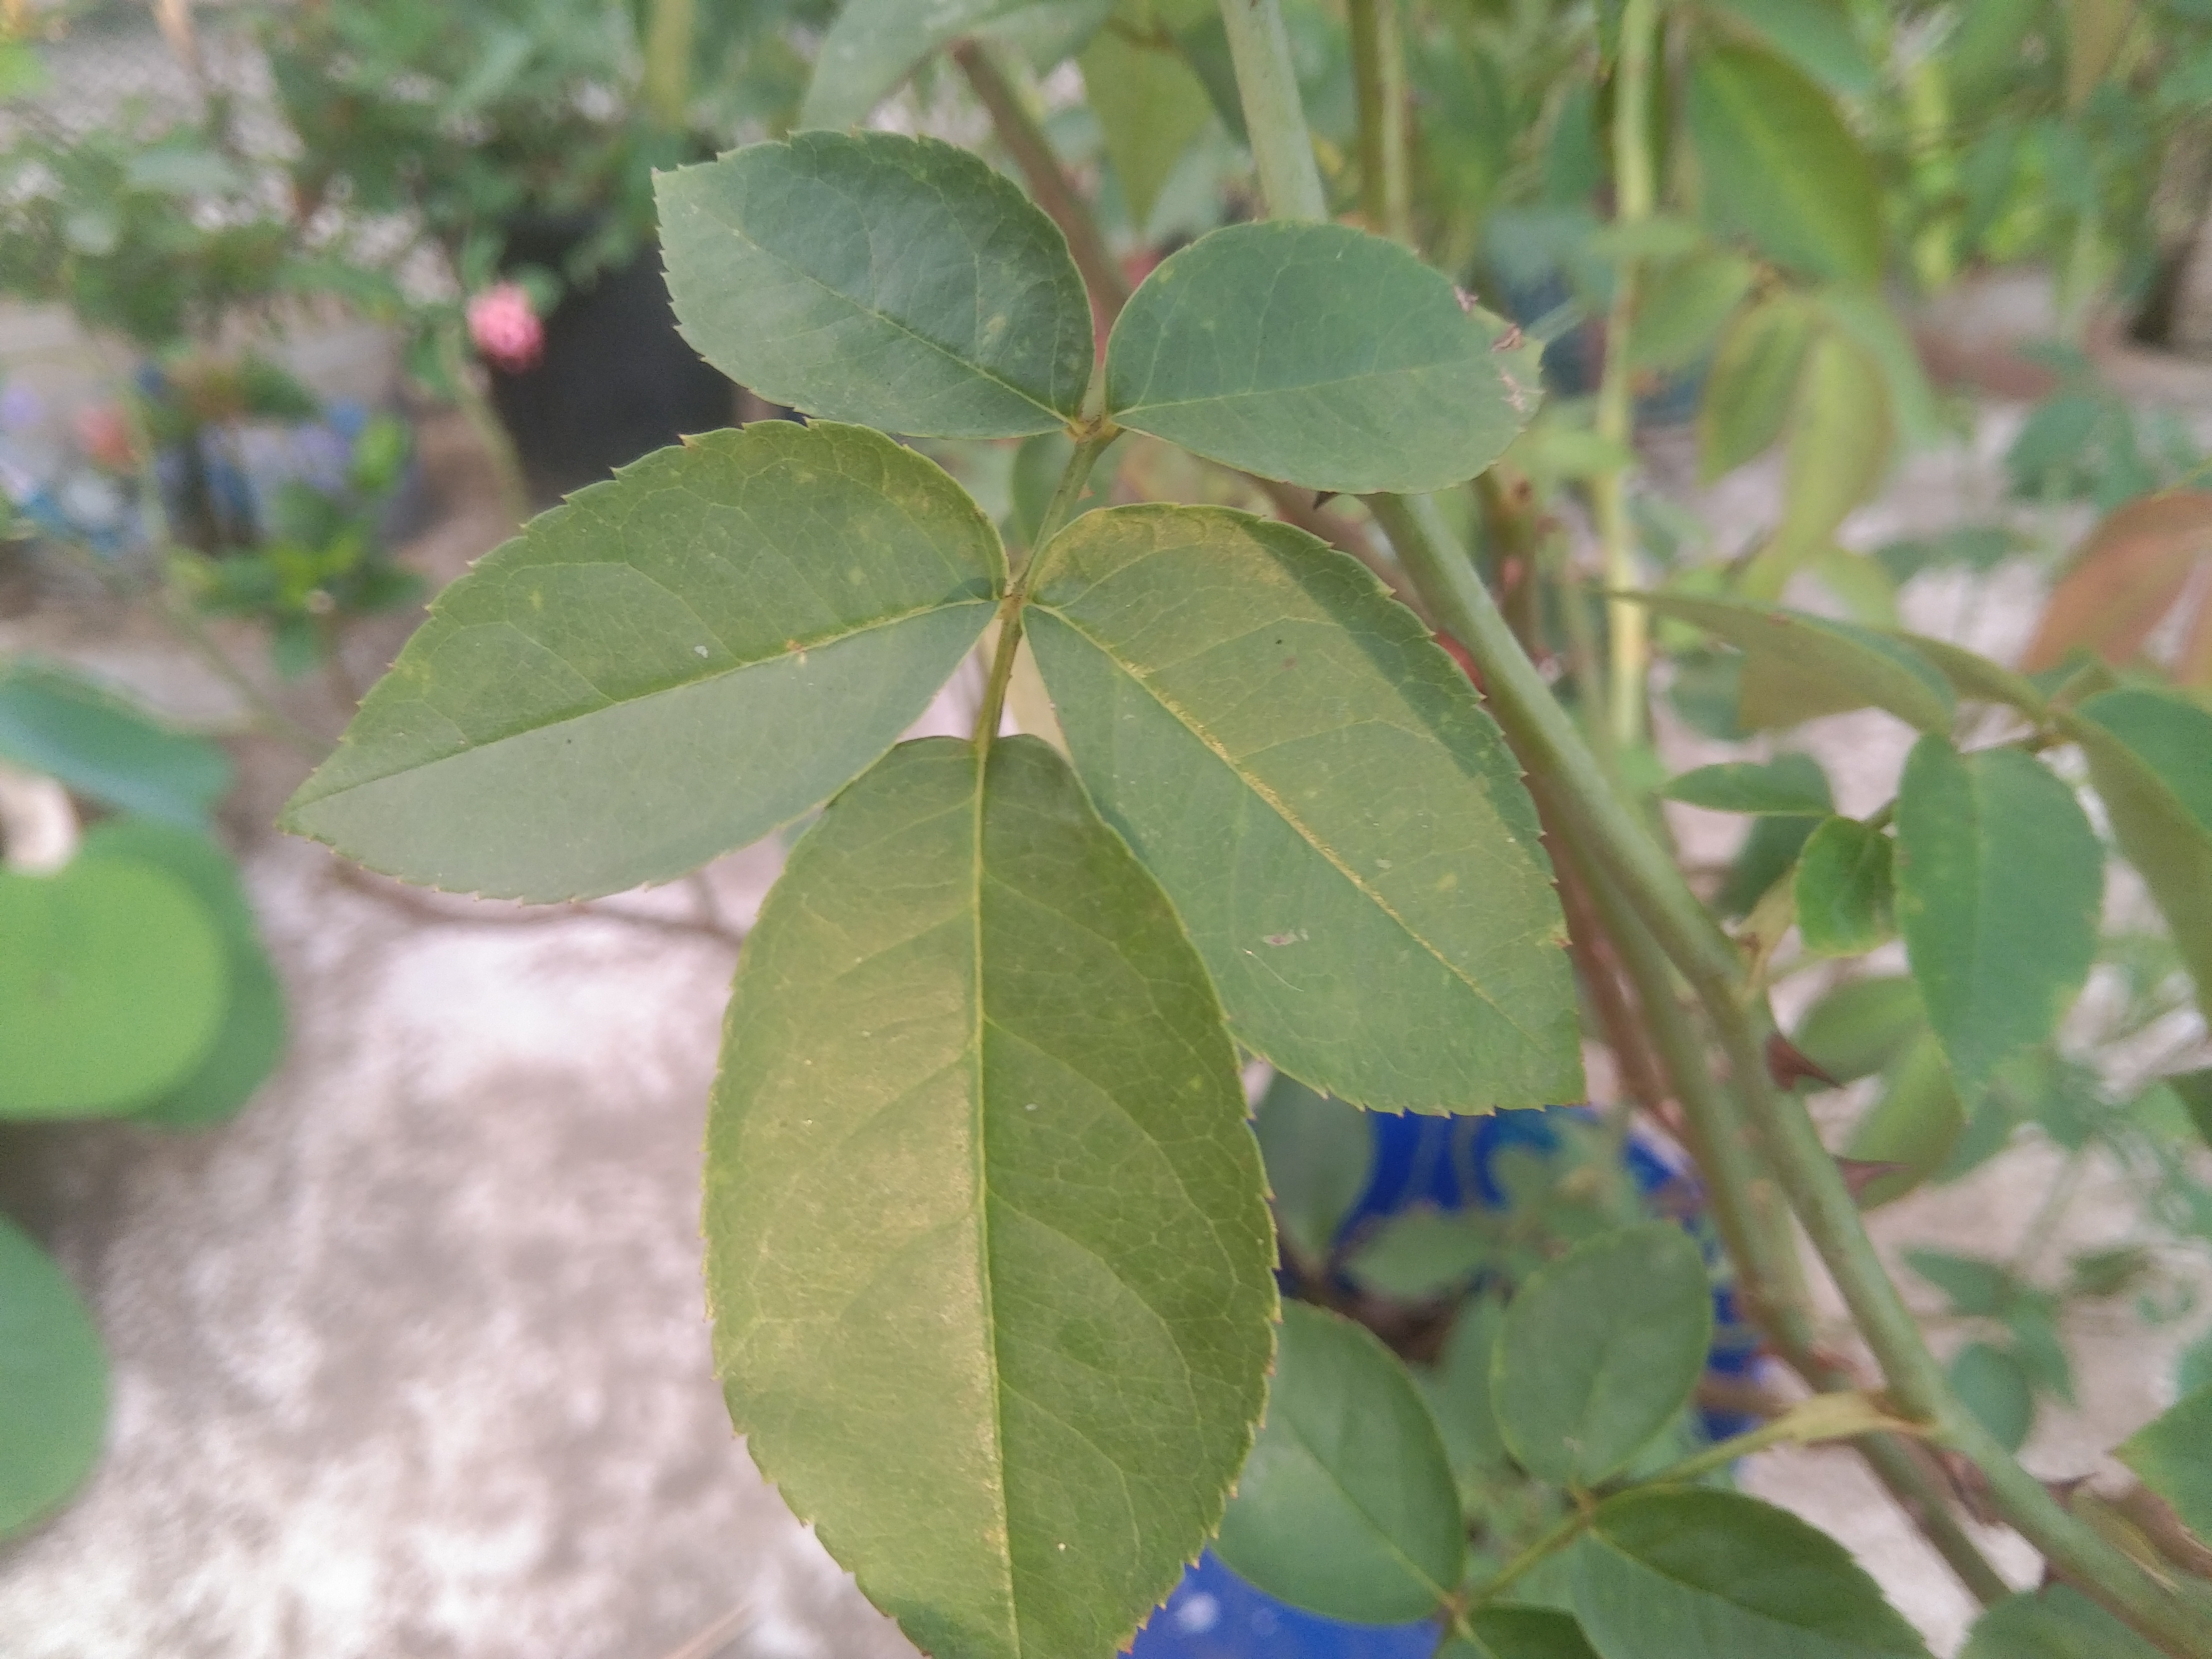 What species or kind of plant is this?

rose
